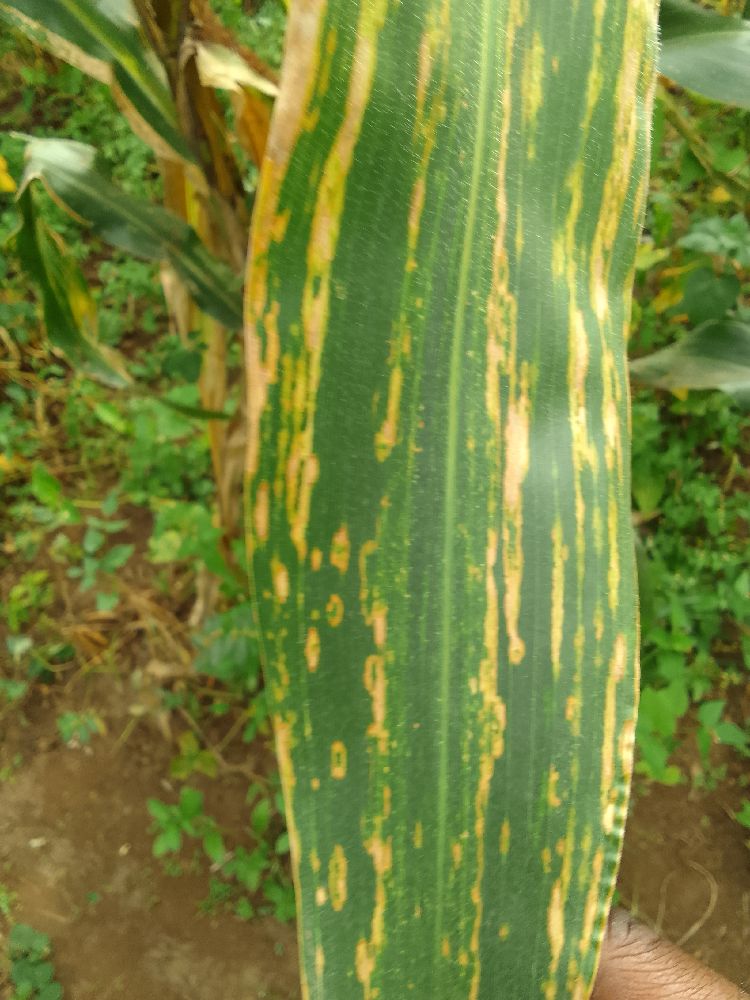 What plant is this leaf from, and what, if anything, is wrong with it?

maize, maize lethal necrosis
